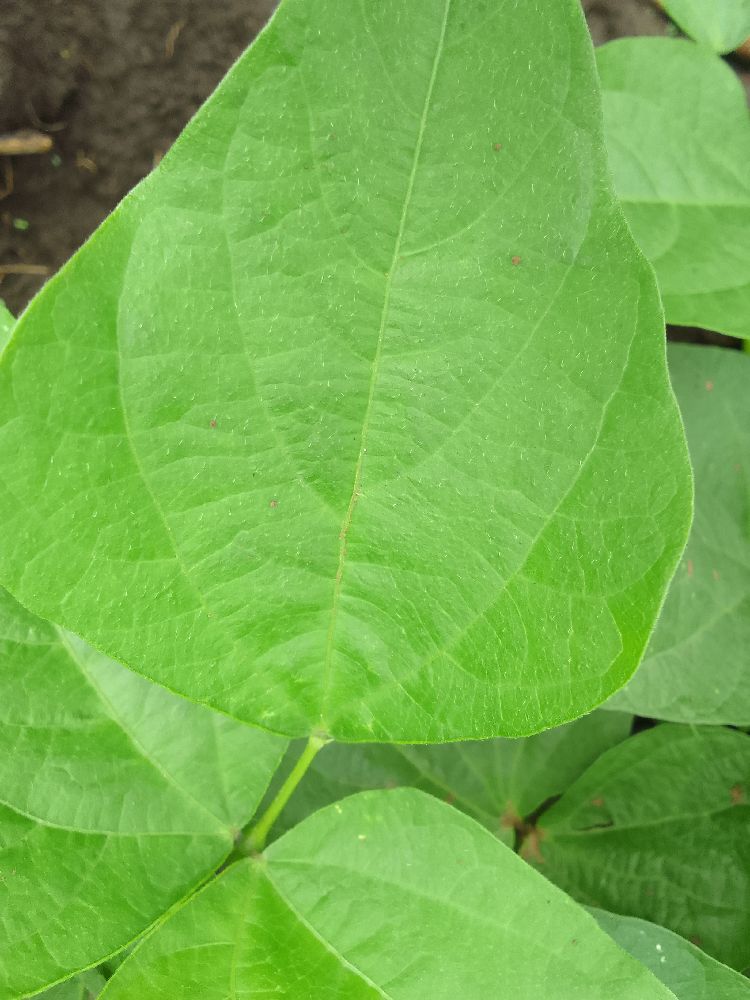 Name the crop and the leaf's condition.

common bean, healthy
